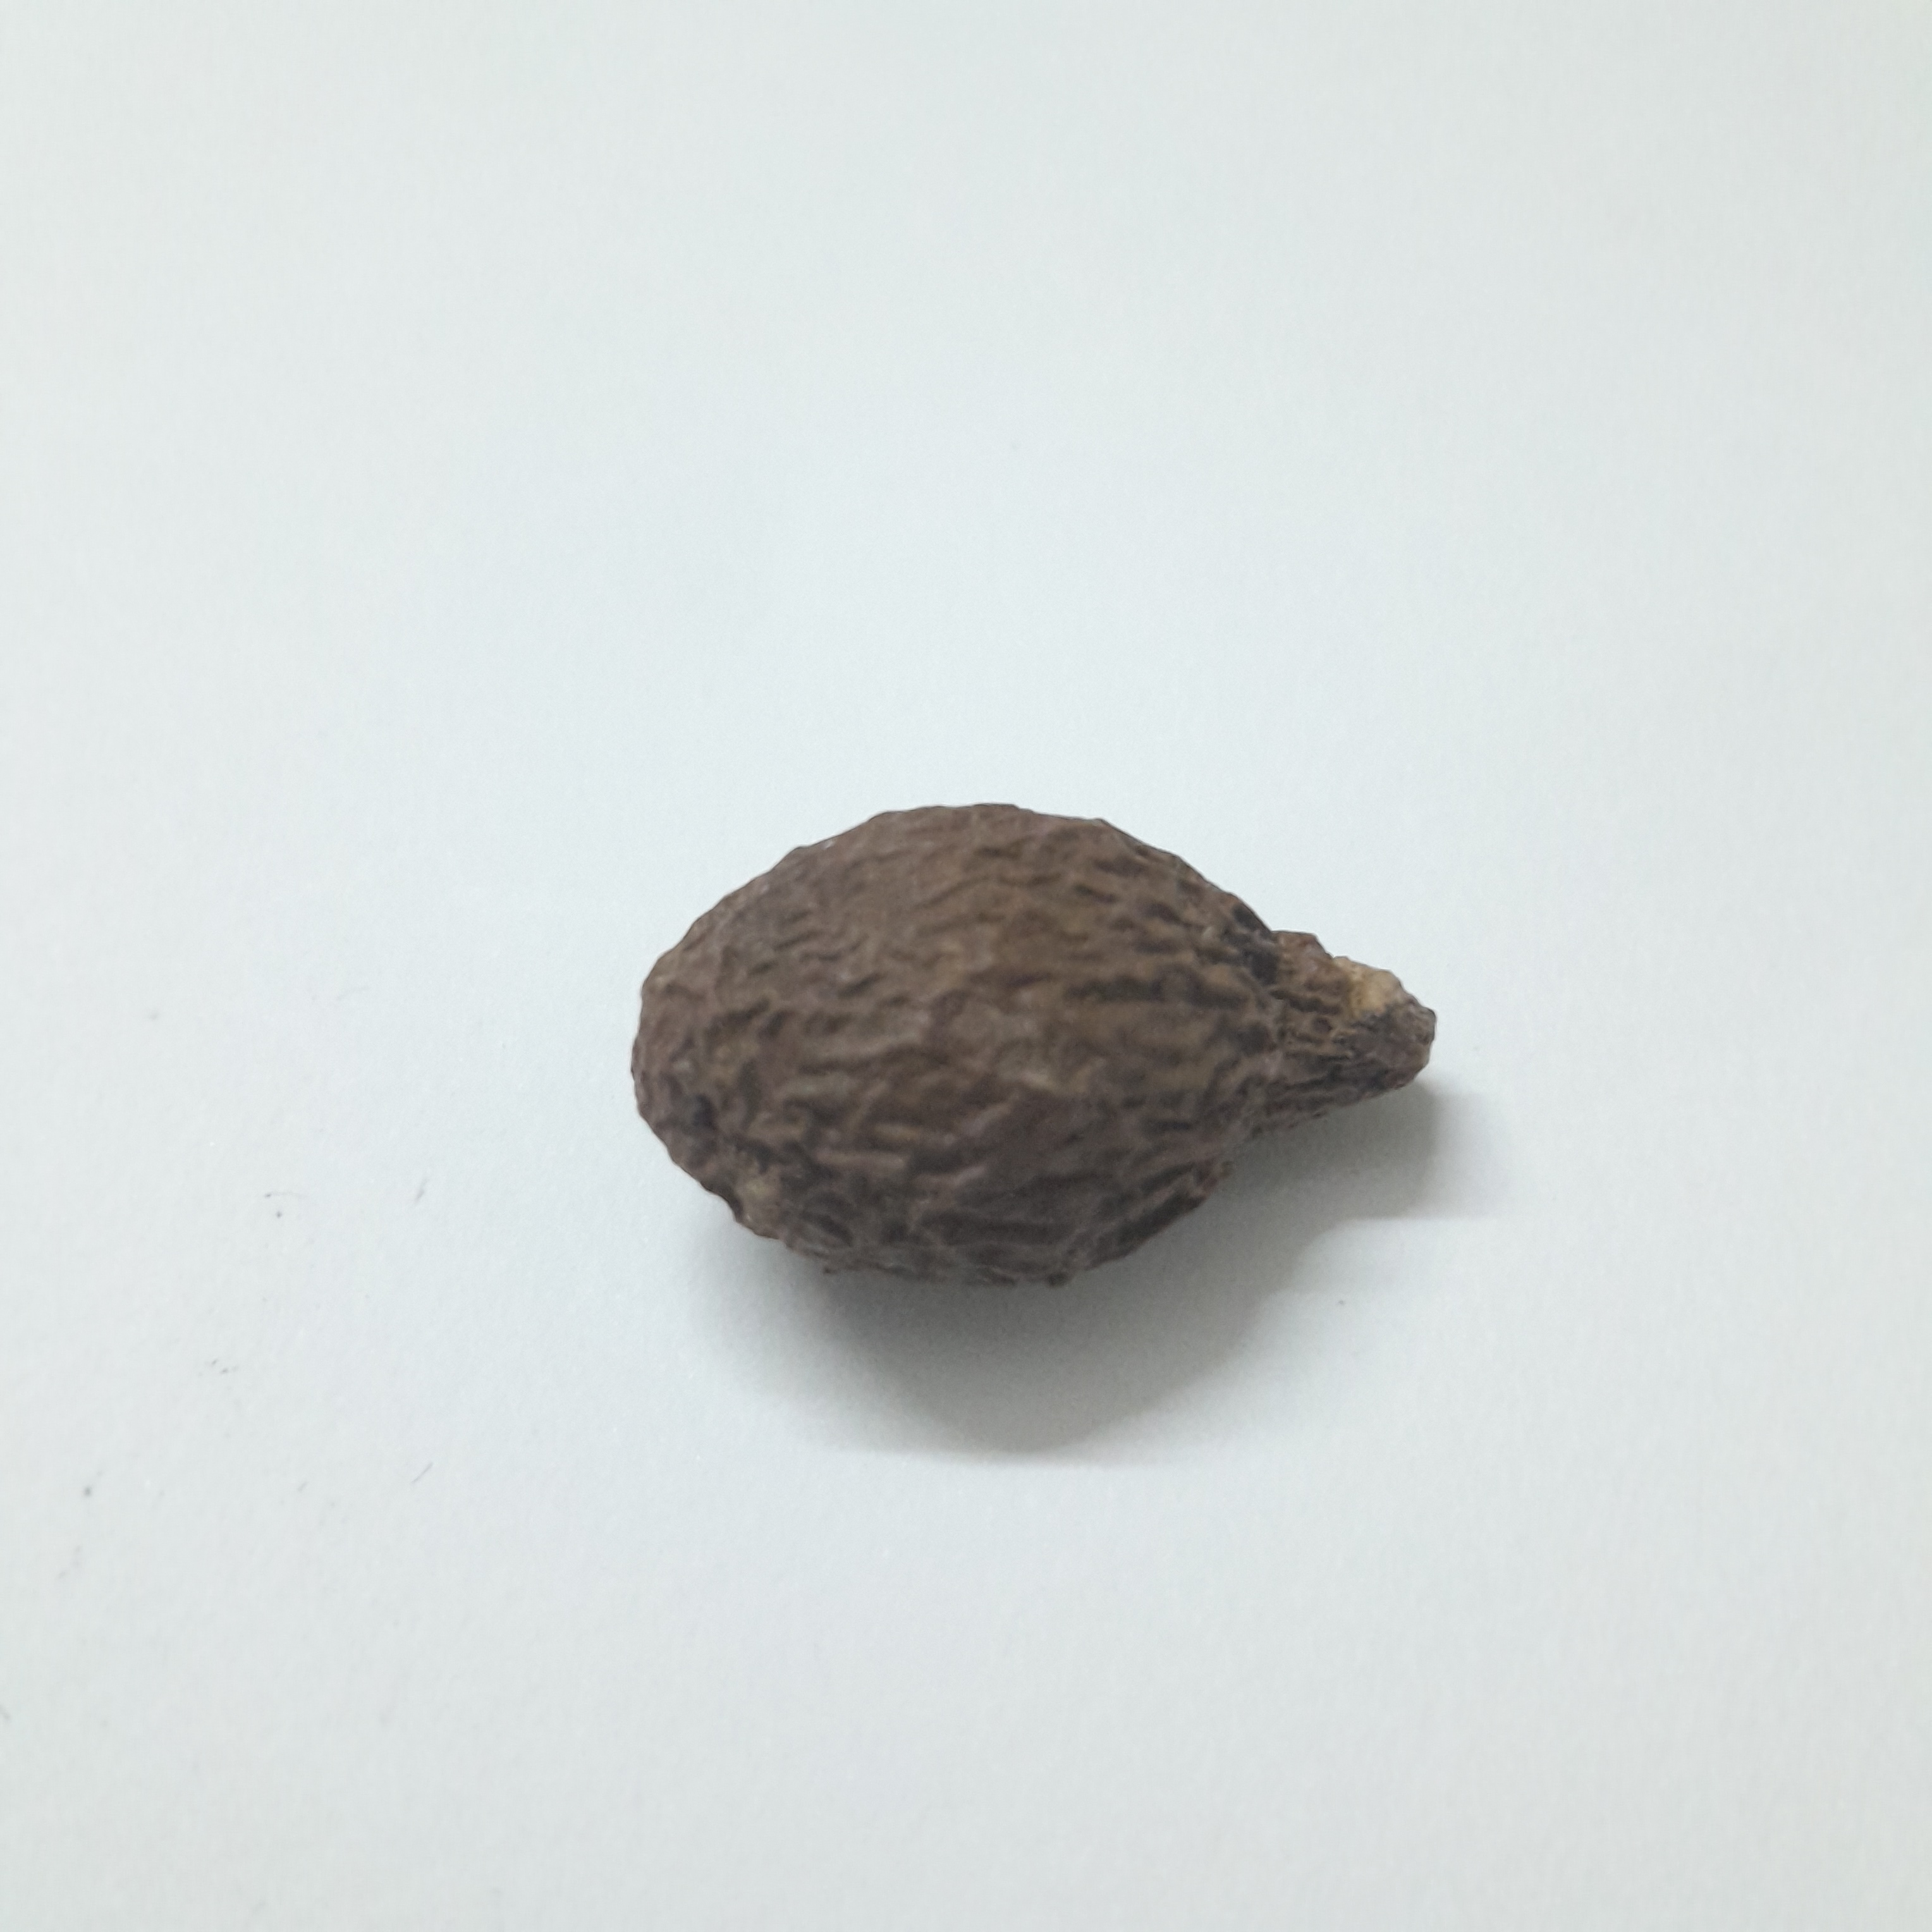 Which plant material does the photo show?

niranjanphal
